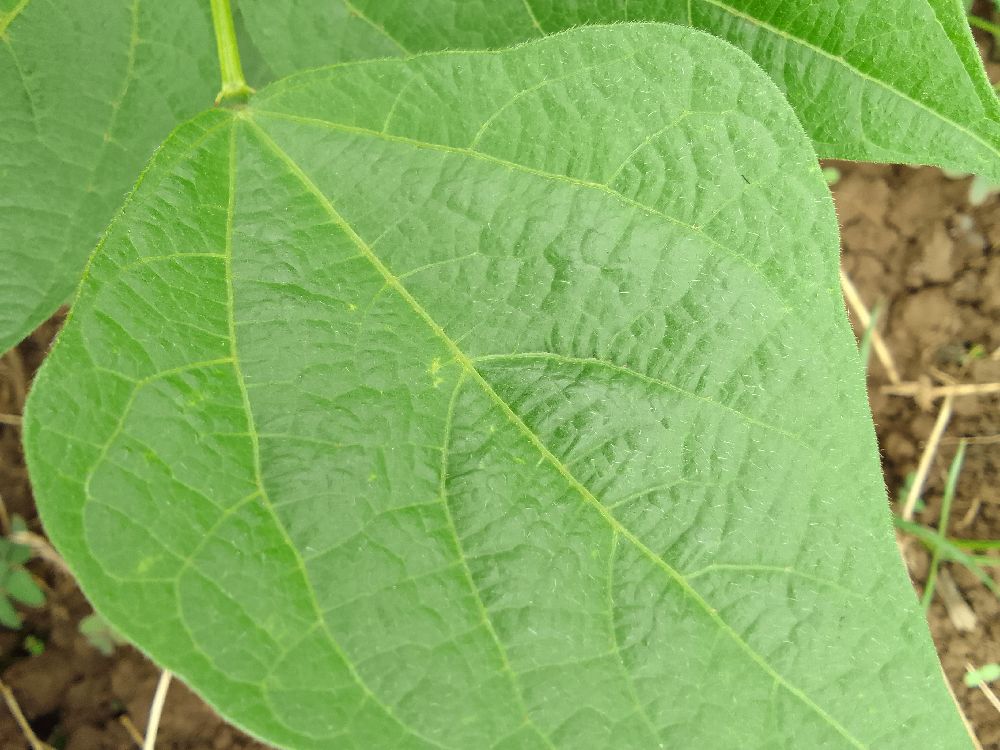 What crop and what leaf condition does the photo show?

common bean, healthy
